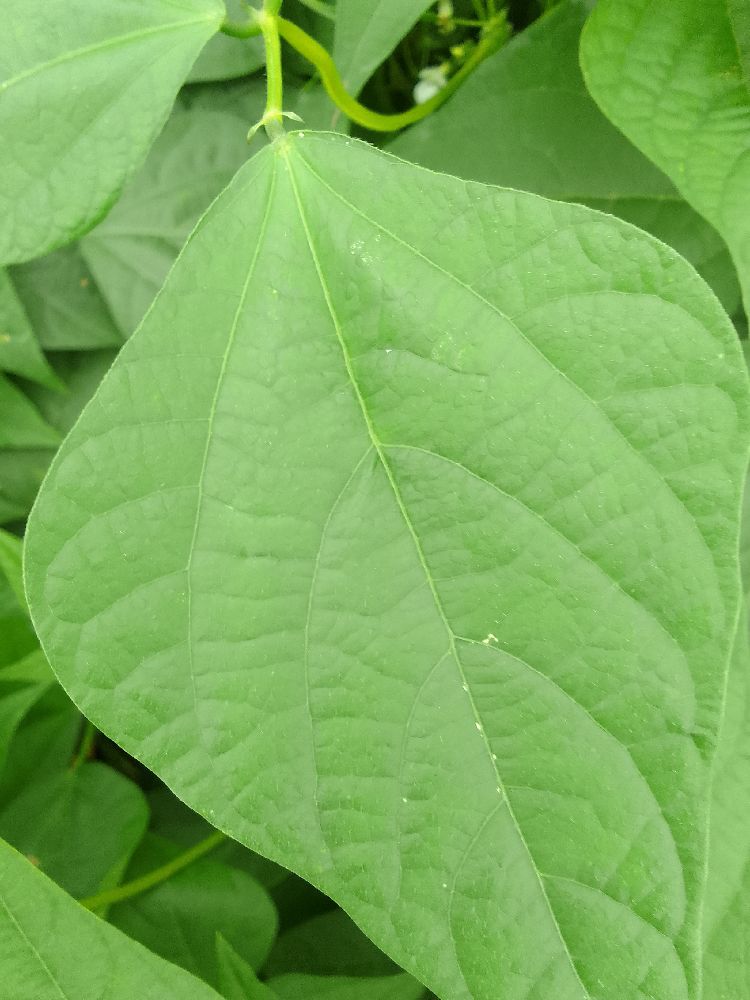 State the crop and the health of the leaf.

common bean, healthy
